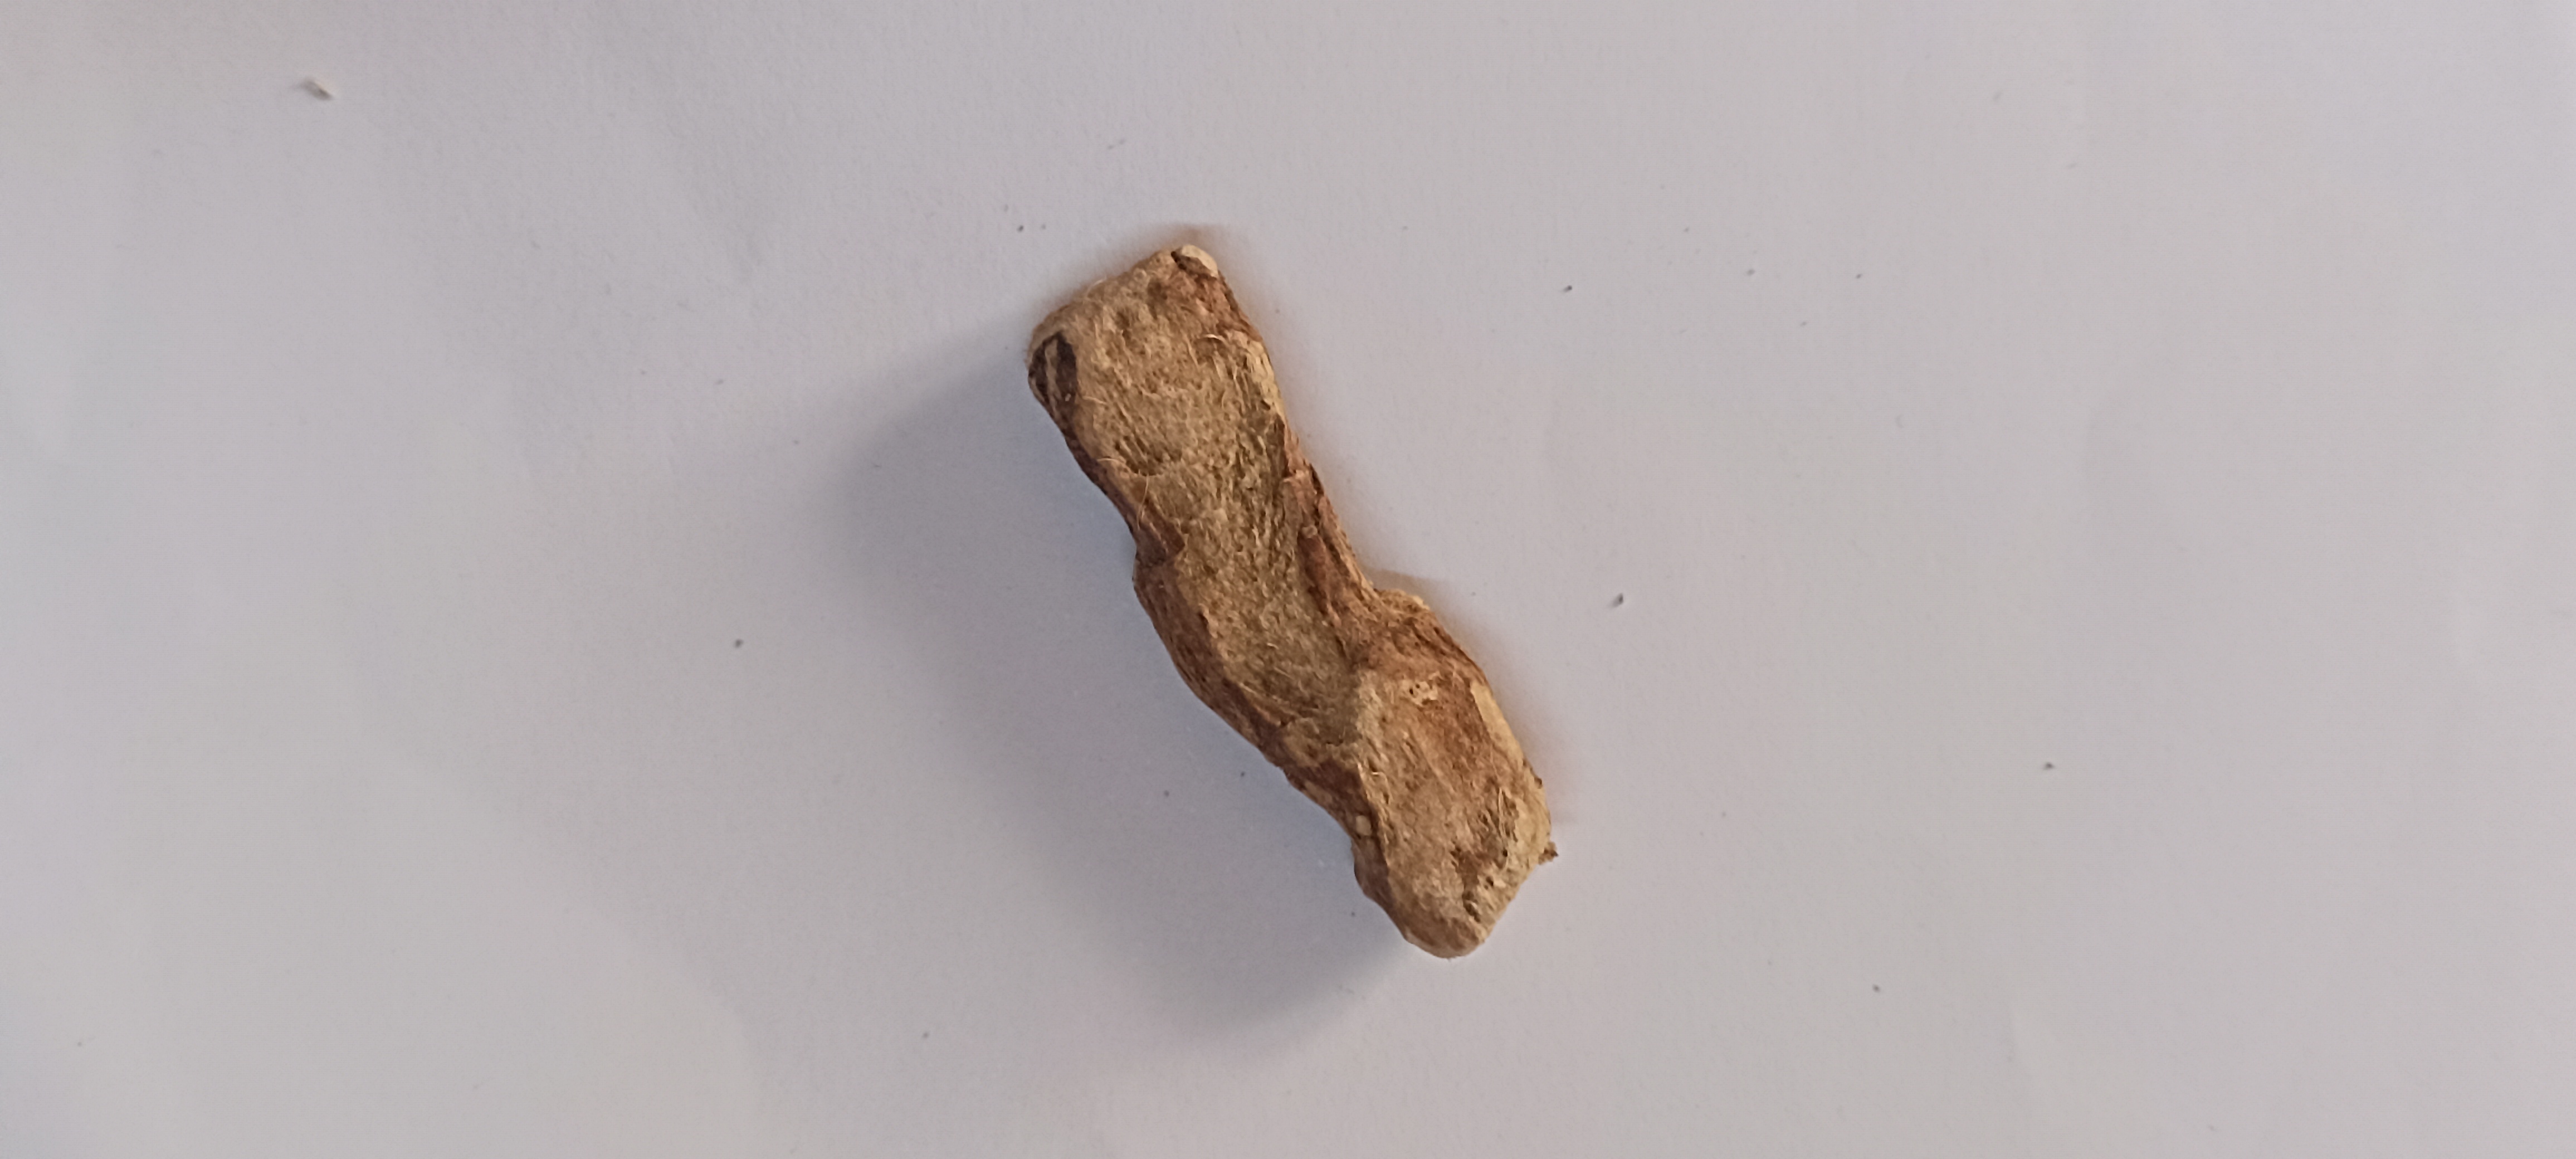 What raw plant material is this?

vekhand
